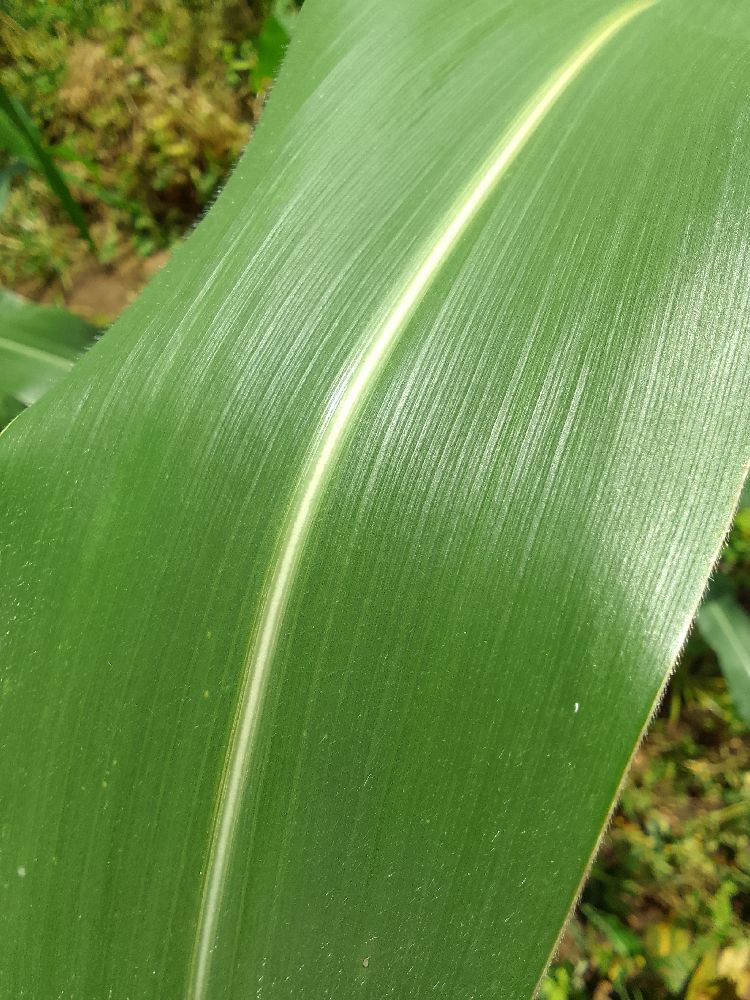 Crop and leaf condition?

maize, healthy
